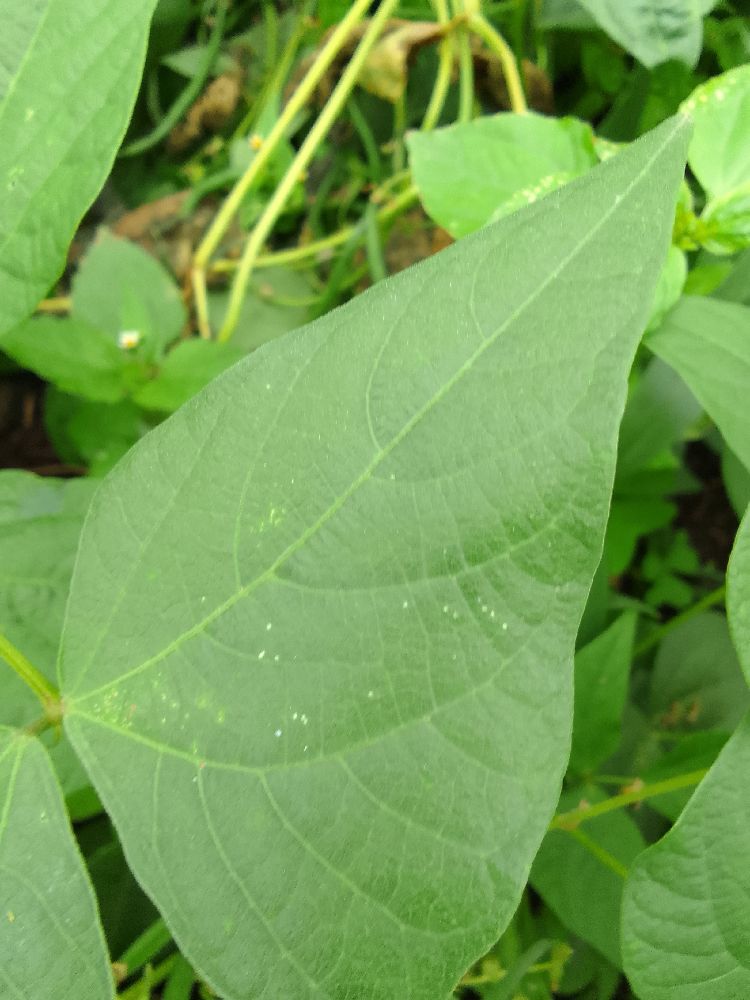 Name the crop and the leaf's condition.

common bean, healthy
